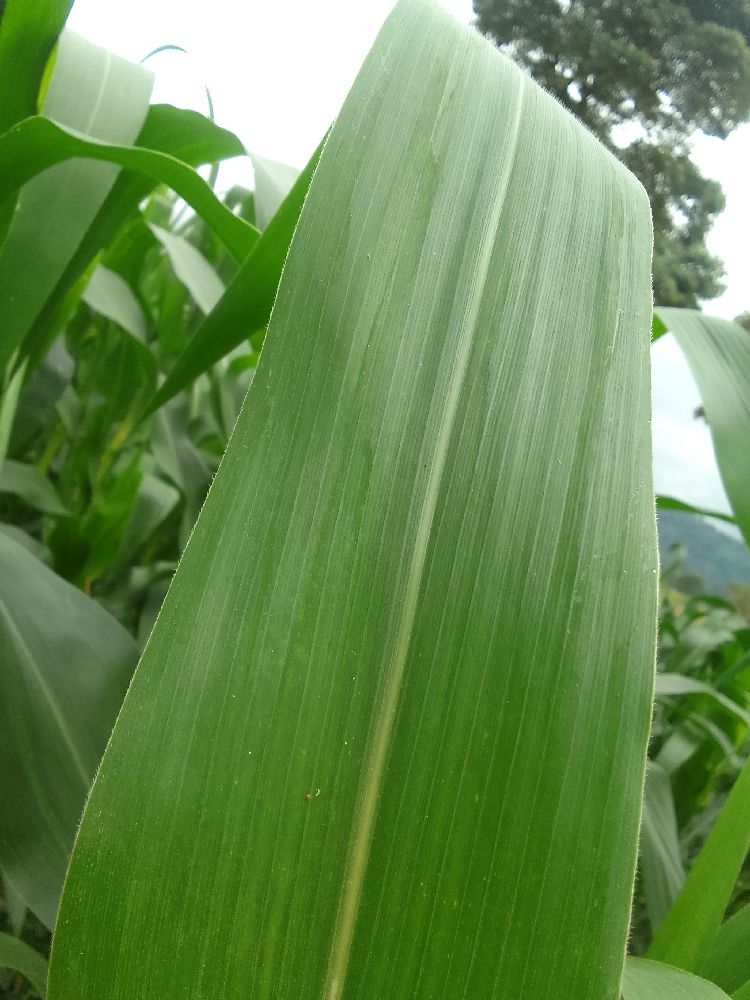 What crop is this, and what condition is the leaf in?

maize, healthy
